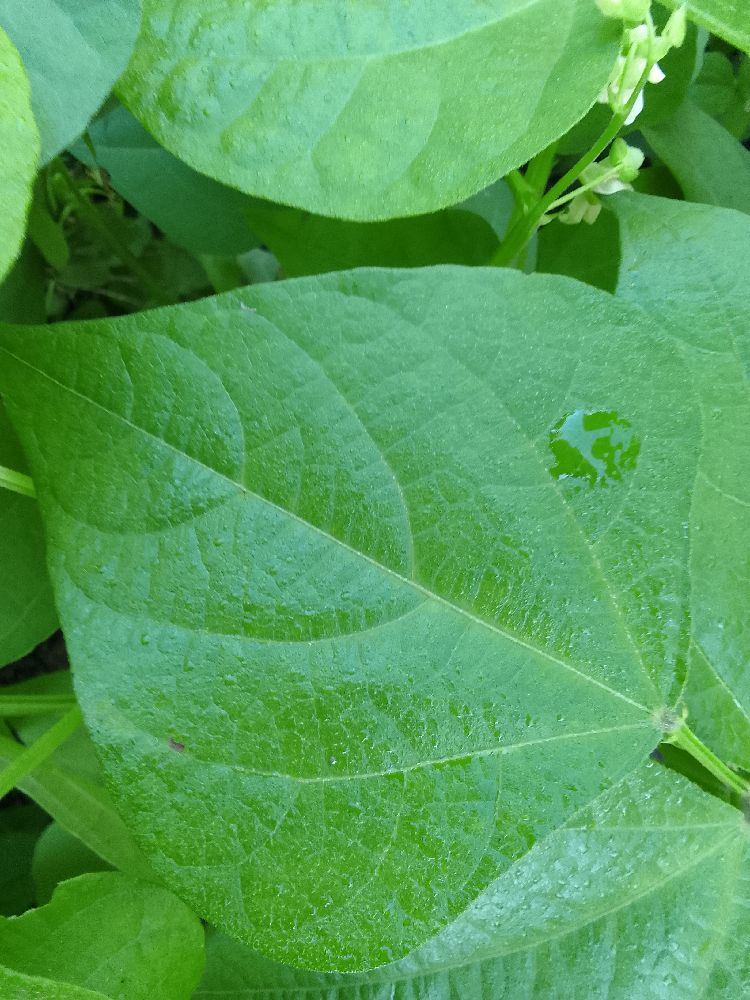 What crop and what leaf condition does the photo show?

common bean, healthy
